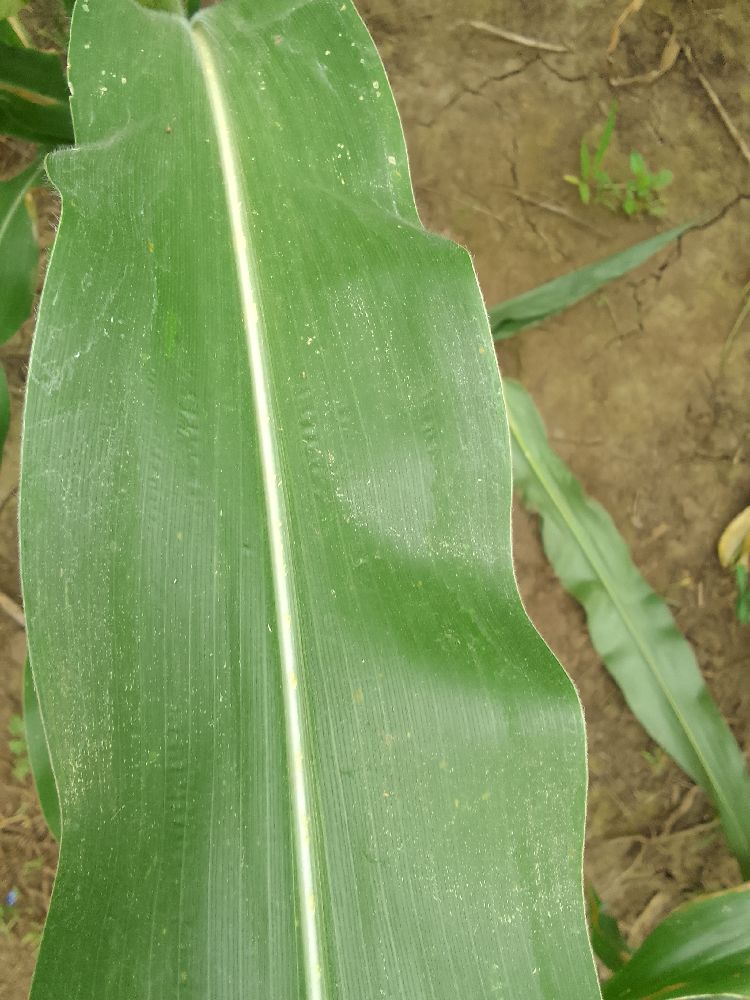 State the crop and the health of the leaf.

maize, healthy
